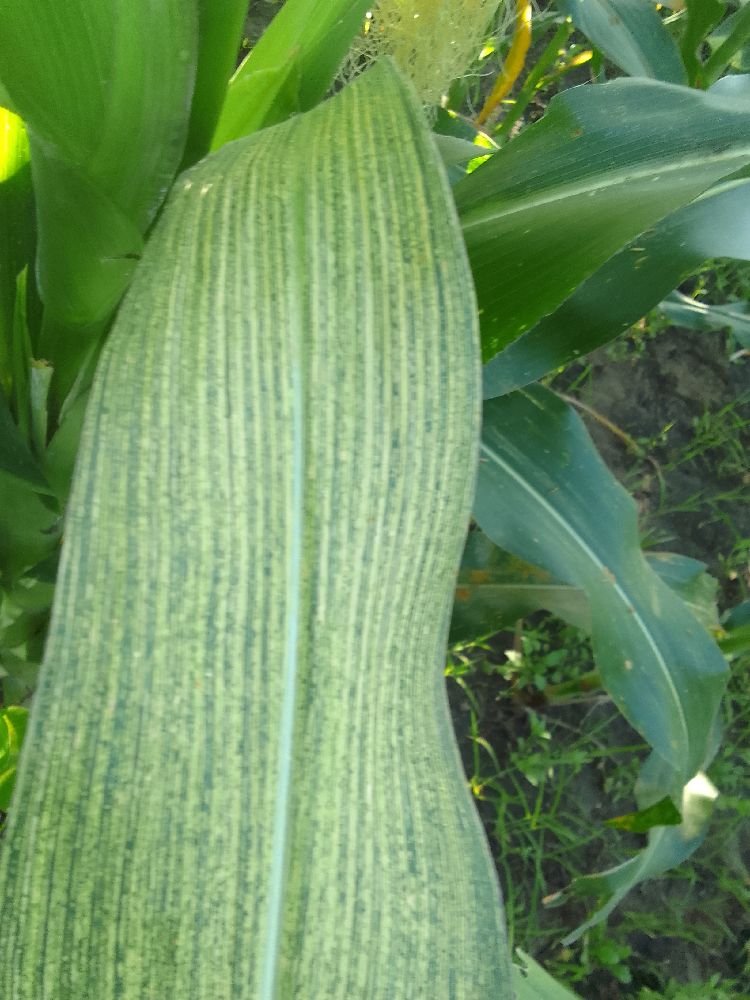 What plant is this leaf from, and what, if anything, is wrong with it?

maize, maize streak virus
